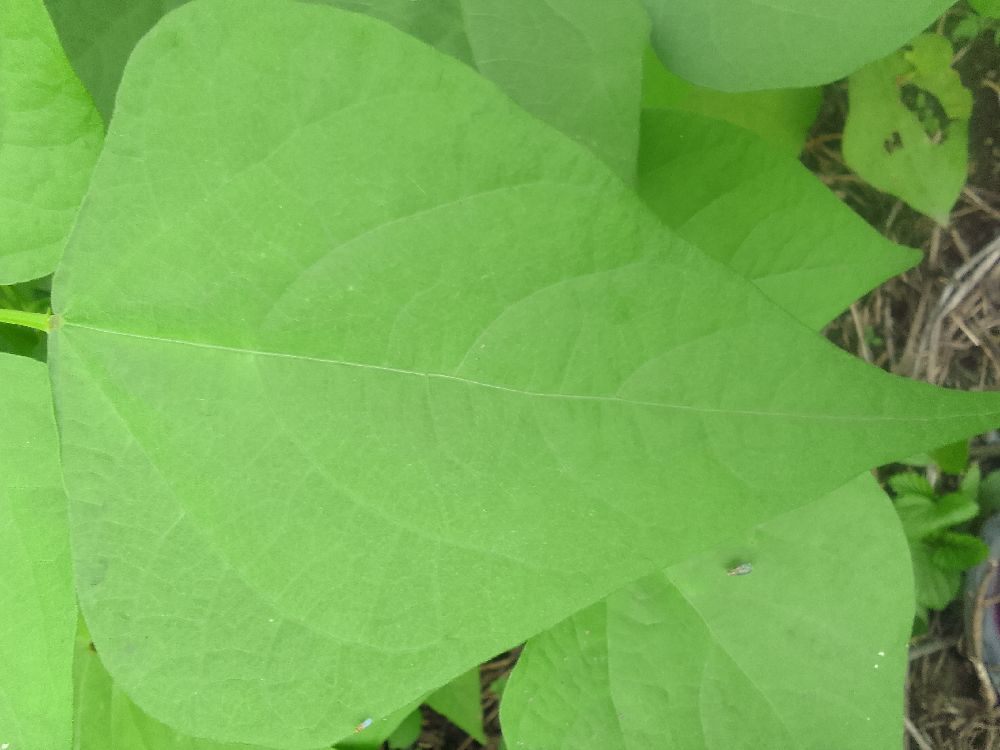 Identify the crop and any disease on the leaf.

common bean, healthy
